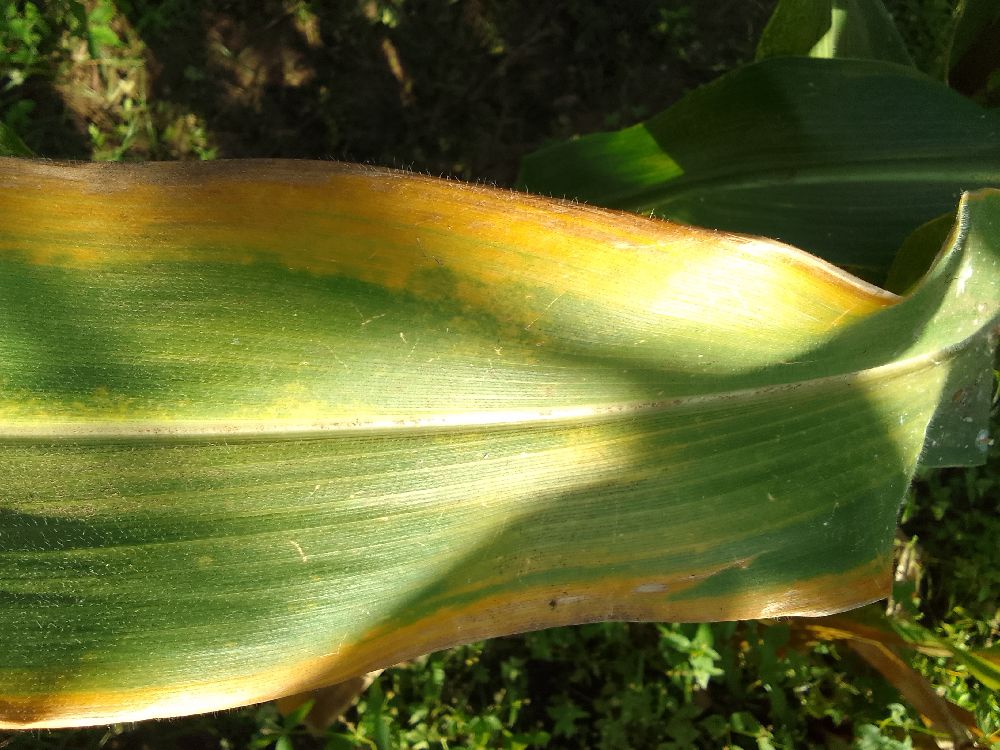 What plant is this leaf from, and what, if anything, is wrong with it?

maize, maize lethal necrosis
